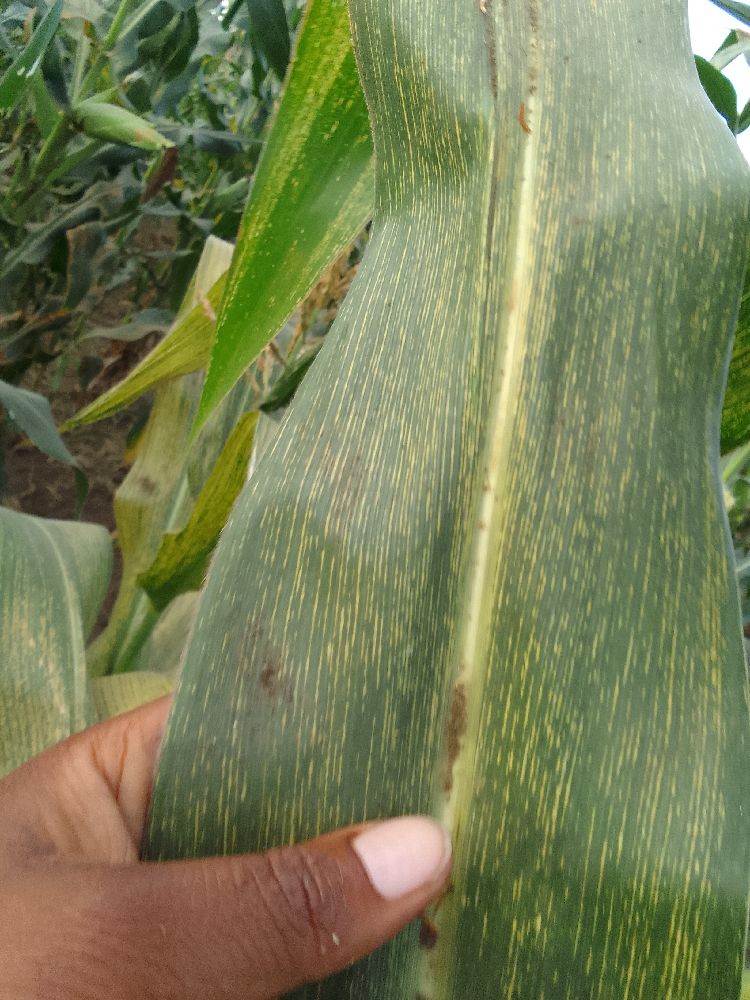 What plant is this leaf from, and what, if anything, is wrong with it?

maize, maize streak virus
